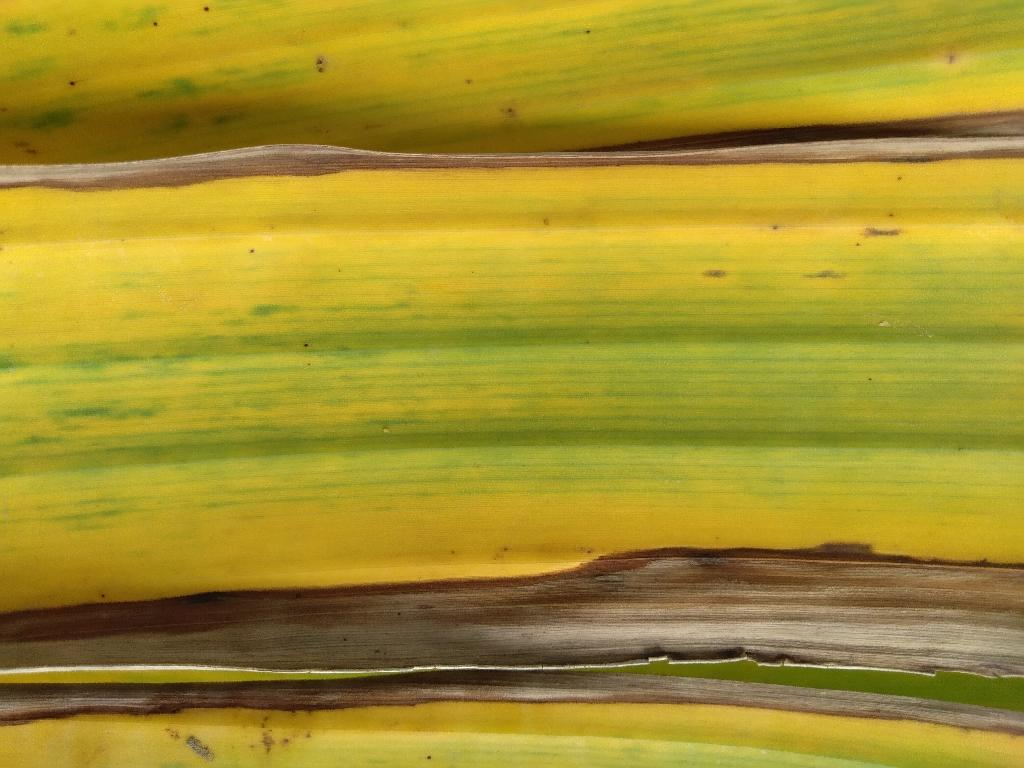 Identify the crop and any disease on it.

banana, fusarium wilt race 1
